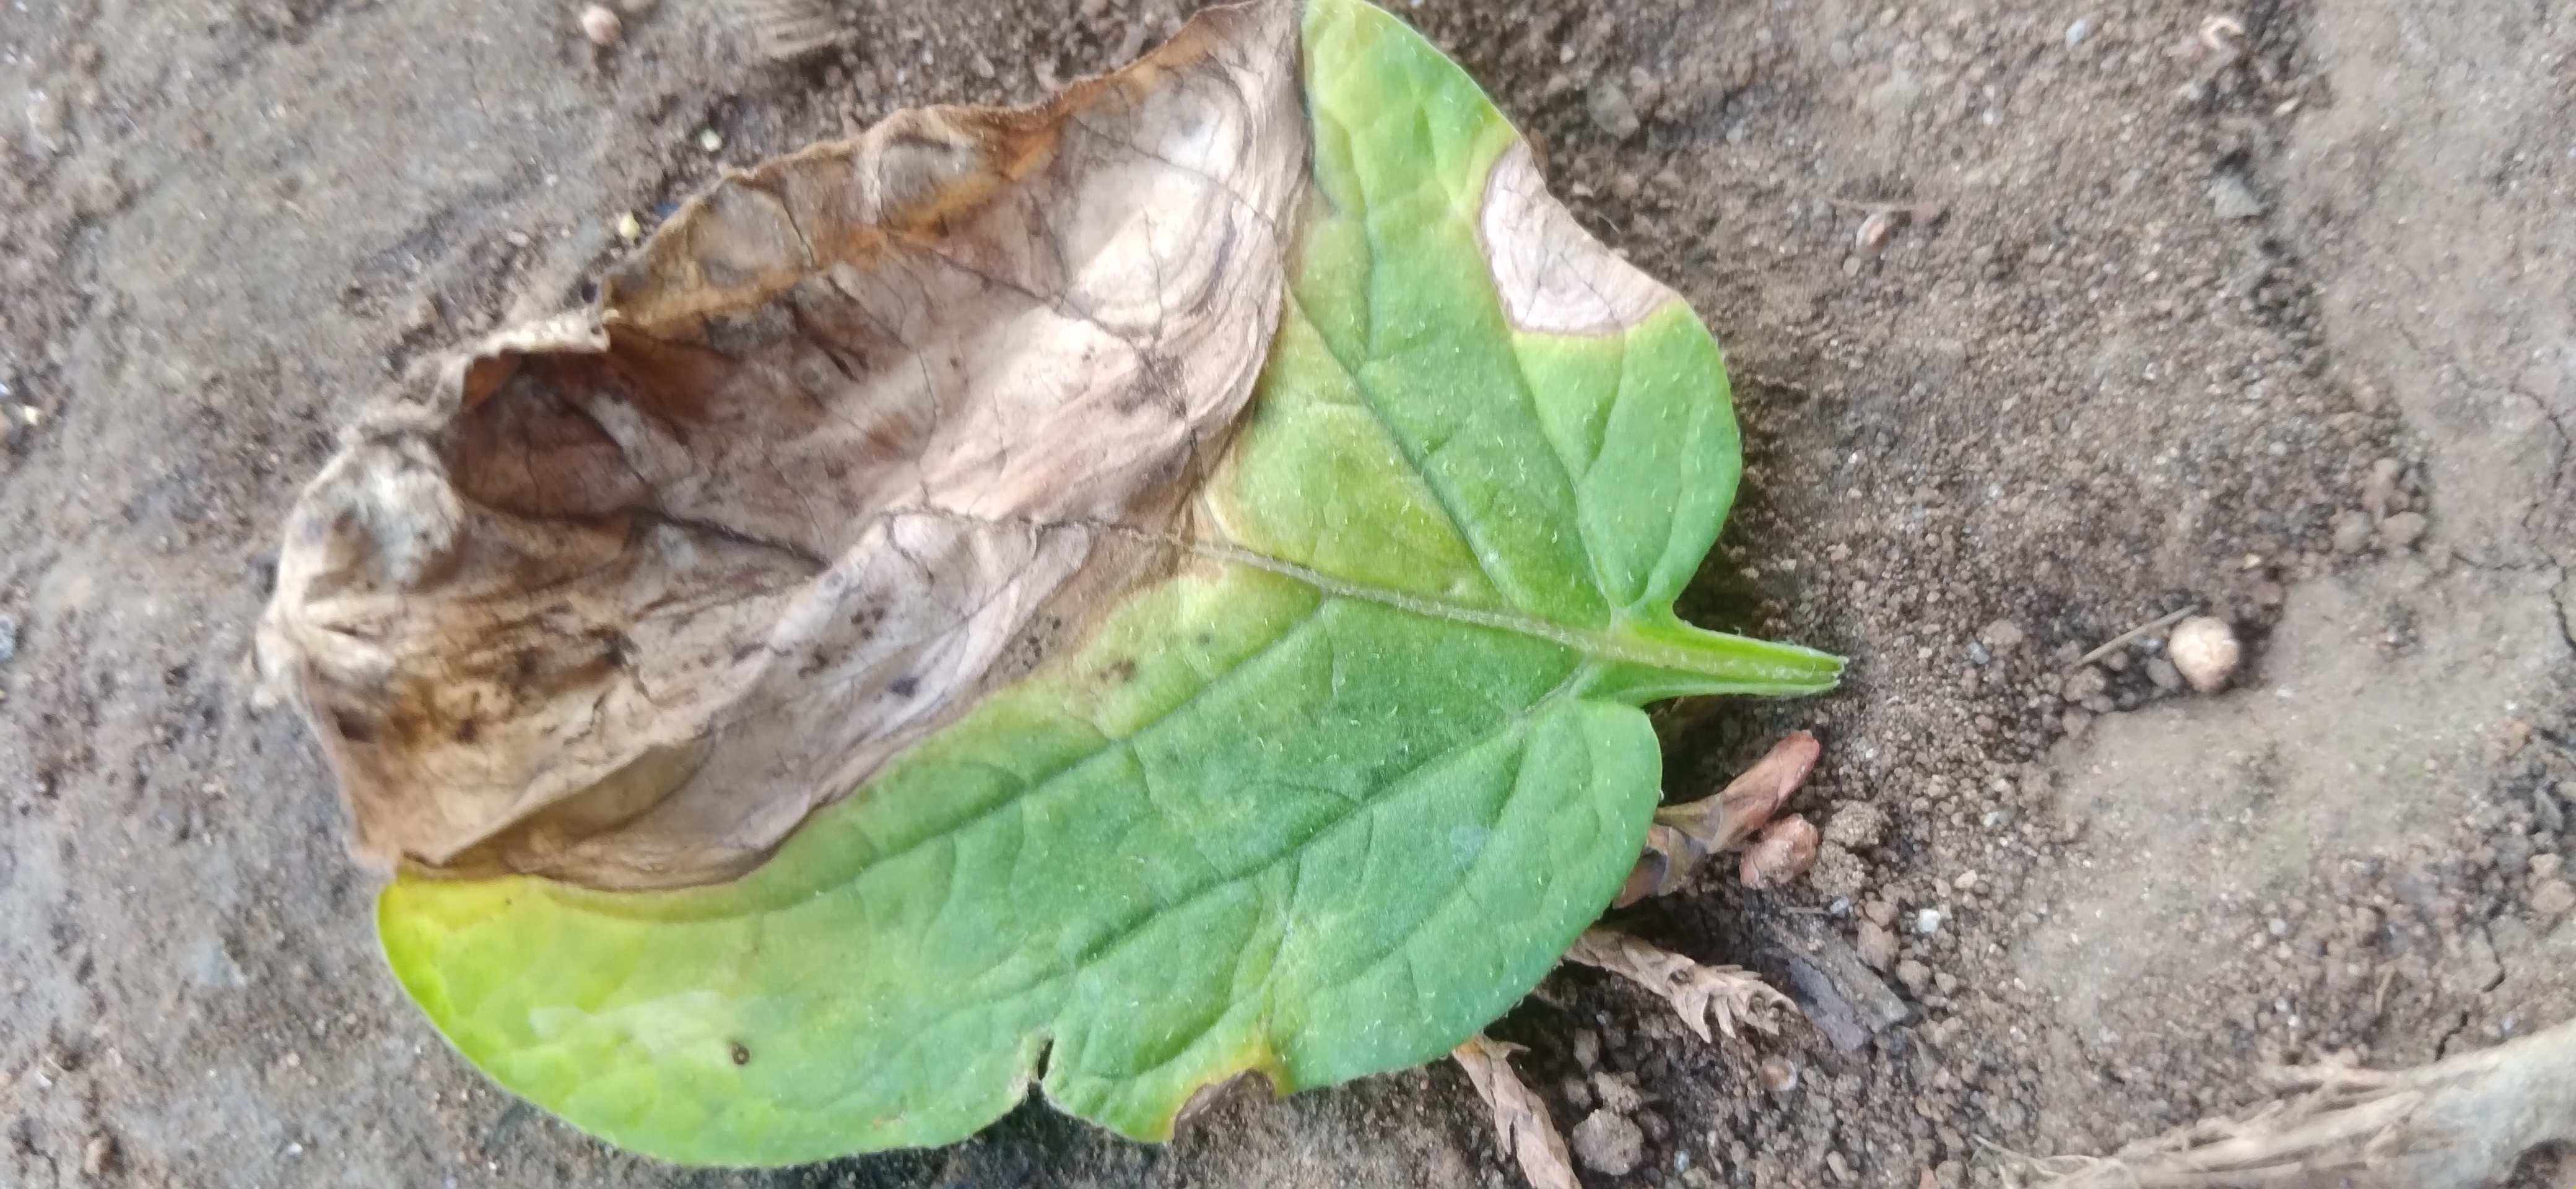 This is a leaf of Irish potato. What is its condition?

early blight
